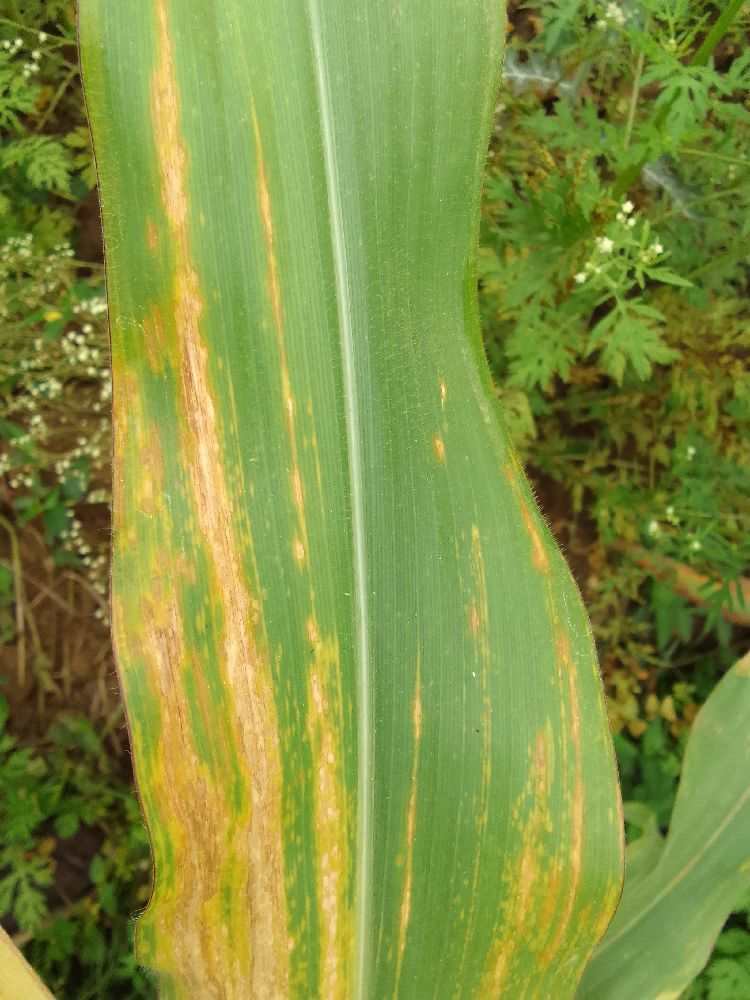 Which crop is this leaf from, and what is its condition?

maize, maize lethal necrosis
